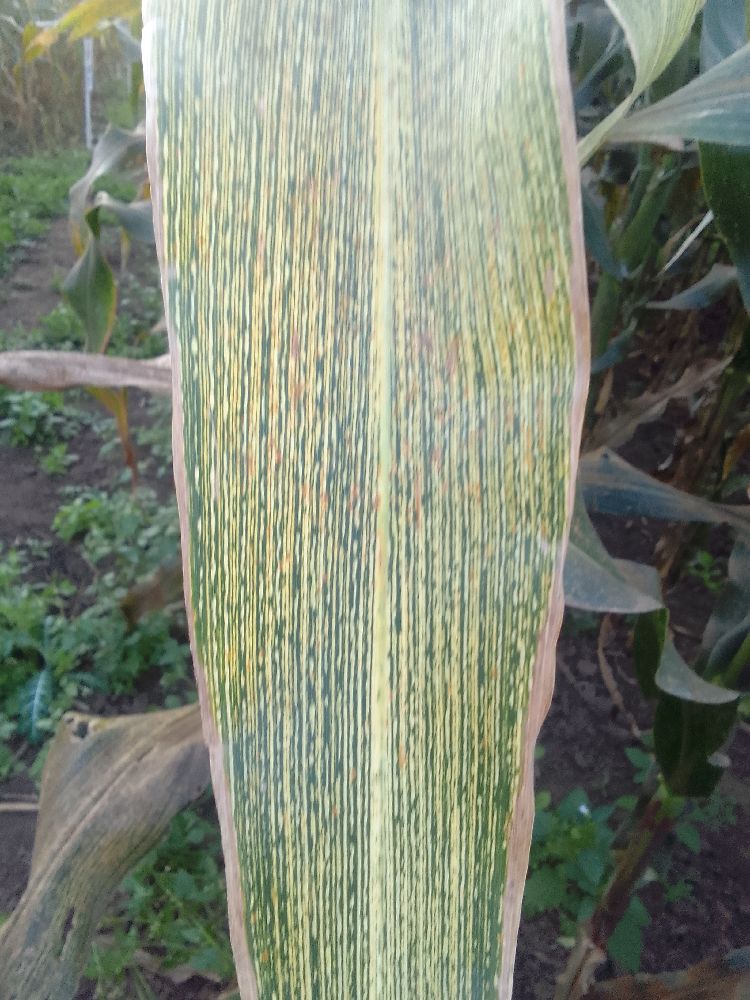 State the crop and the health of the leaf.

maize, maize streak virus
